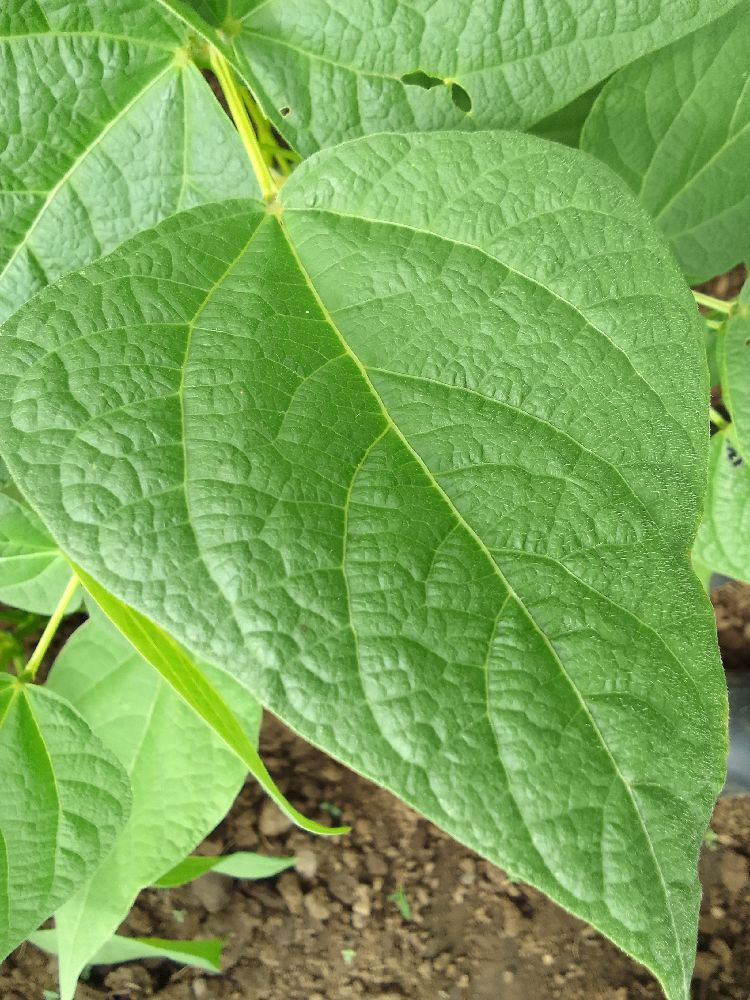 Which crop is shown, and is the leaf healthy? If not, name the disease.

common bean, healthy
